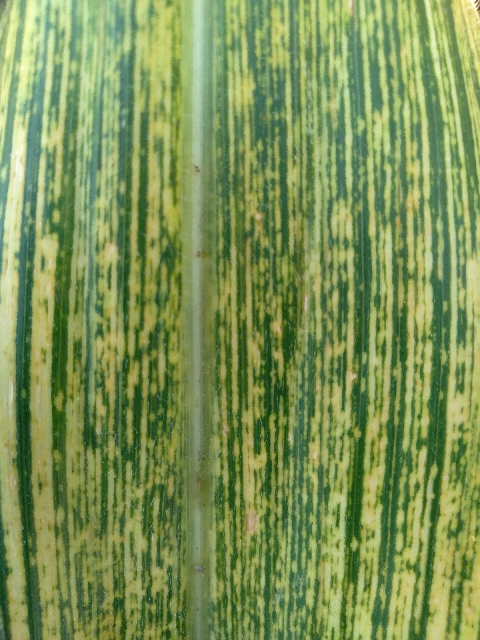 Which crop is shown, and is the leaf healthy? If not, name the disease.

maize, maize streak virus
